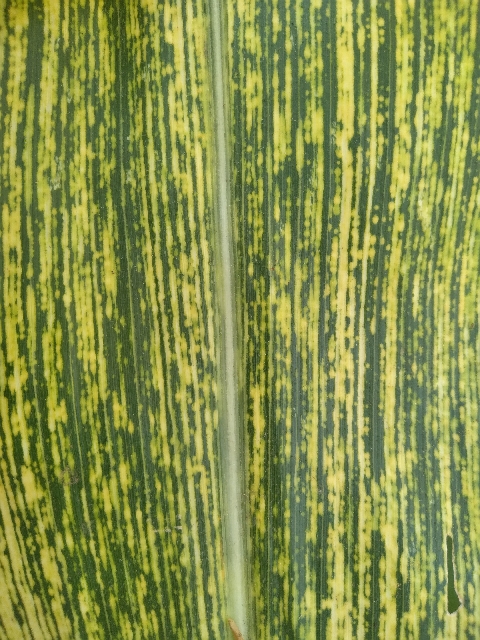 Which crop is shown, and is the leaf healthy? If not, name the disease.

maize, maize streak virus
